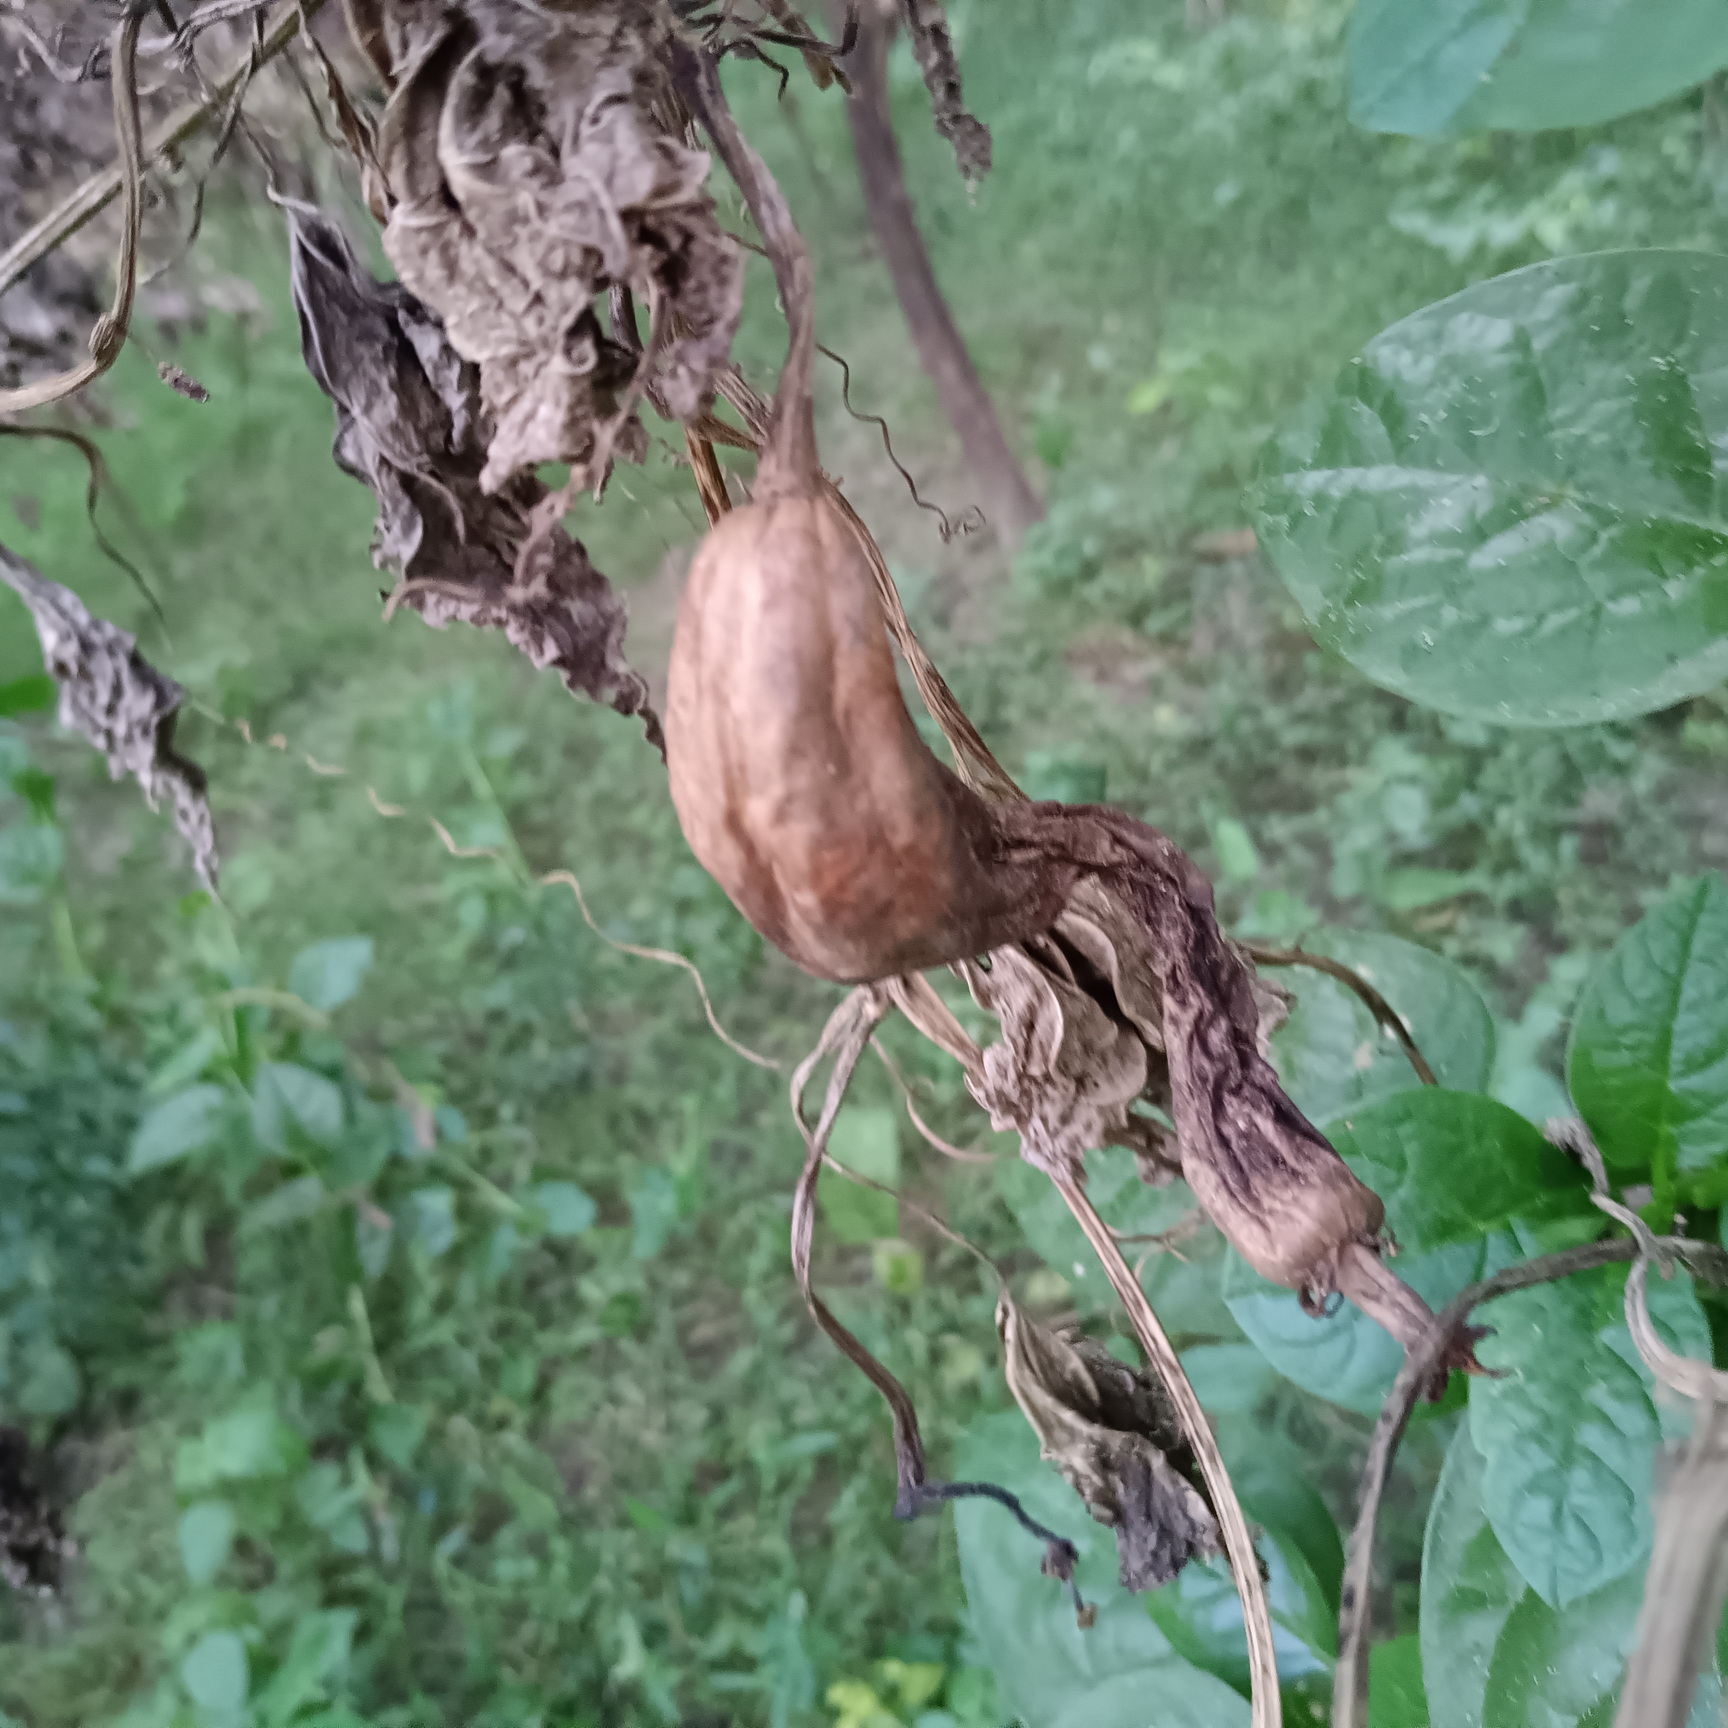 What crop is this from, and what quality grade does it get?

luffa, faulty
